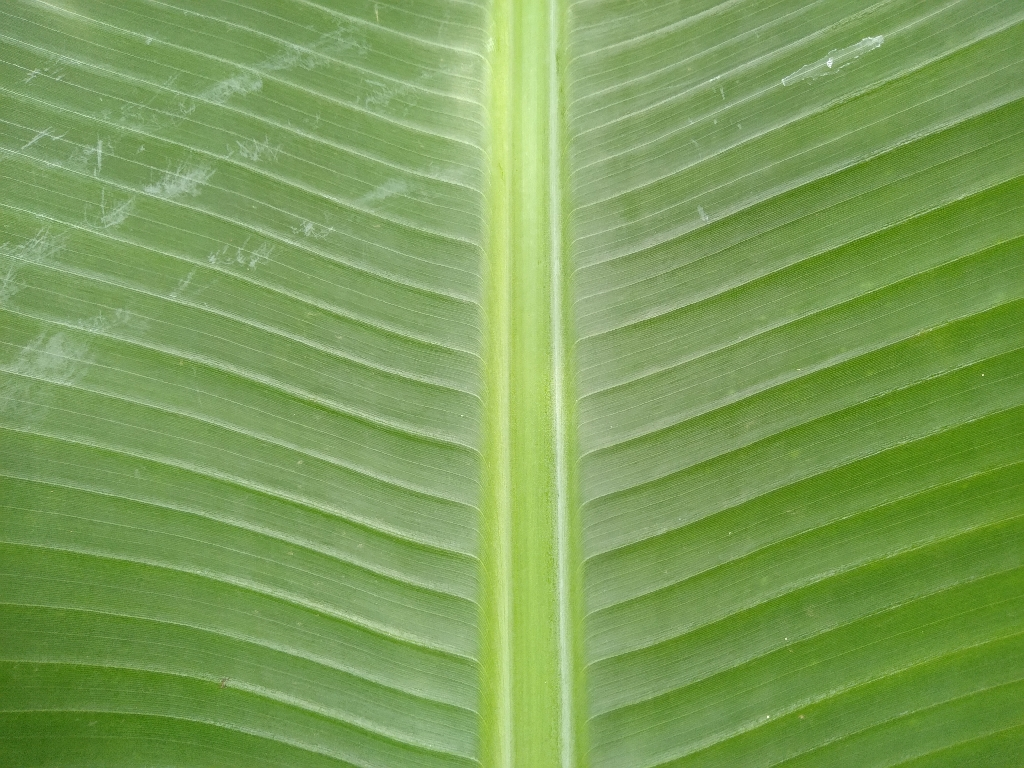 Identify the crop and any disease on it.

banana, healthy
